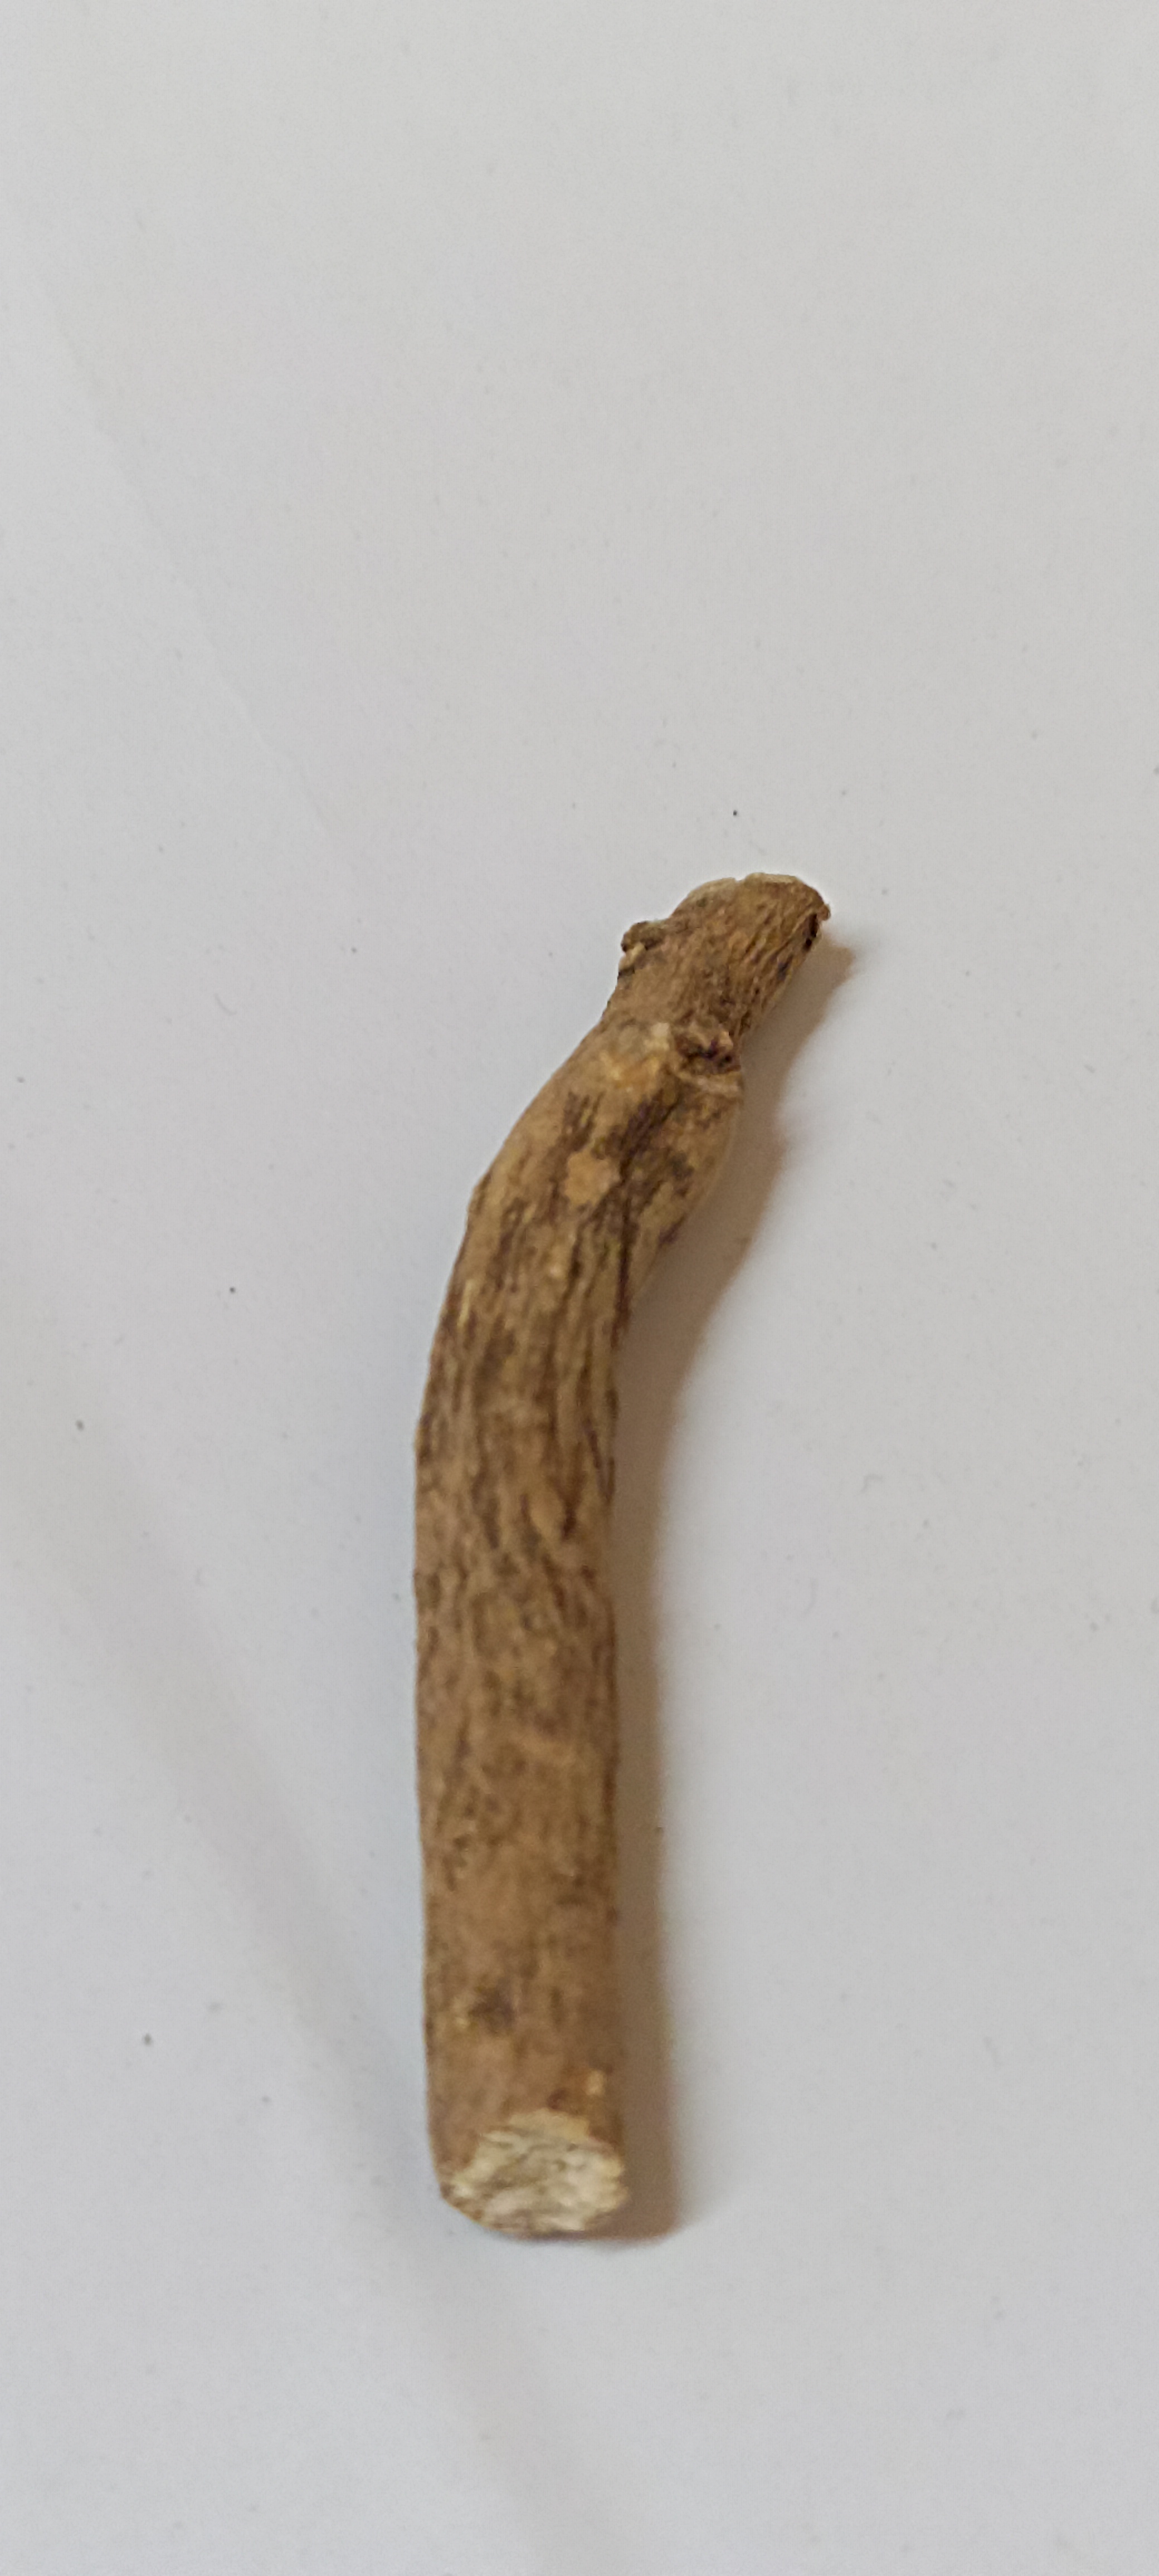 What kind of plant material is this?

ashwagandha
